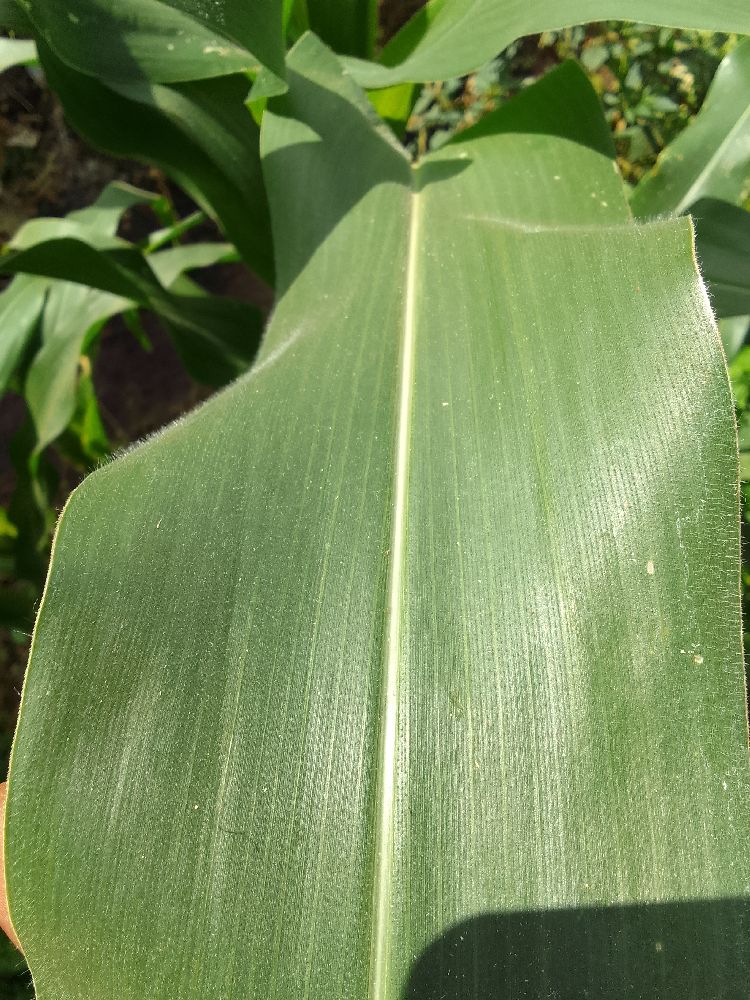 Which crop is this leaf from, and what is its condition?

maize, healthy
